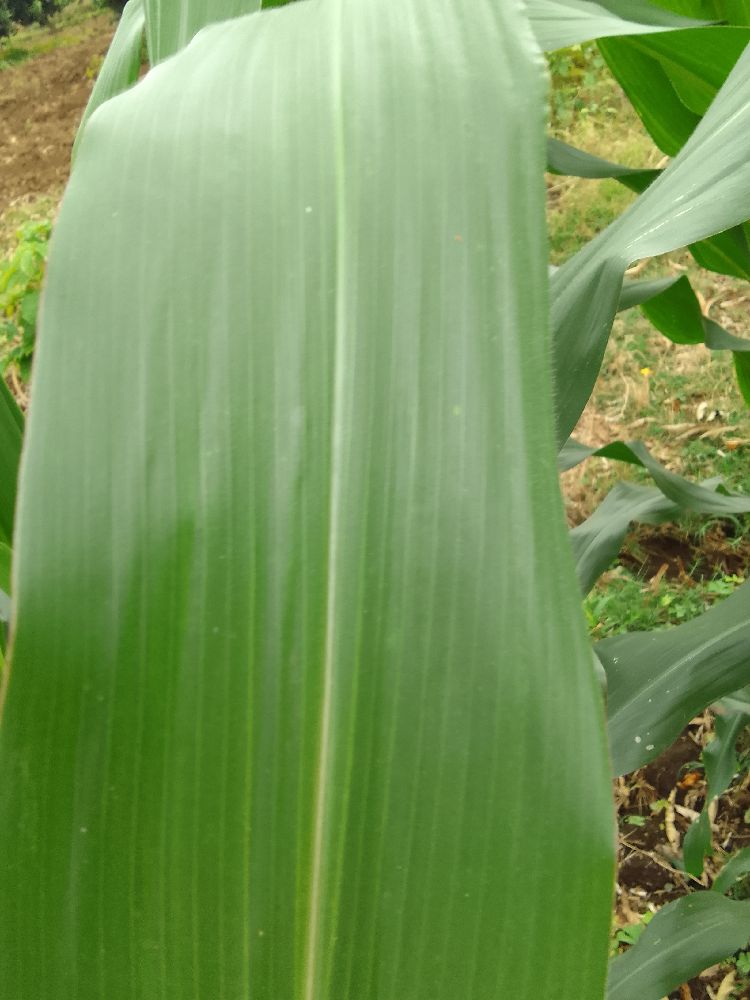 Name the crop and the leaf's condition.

maize, healthy
